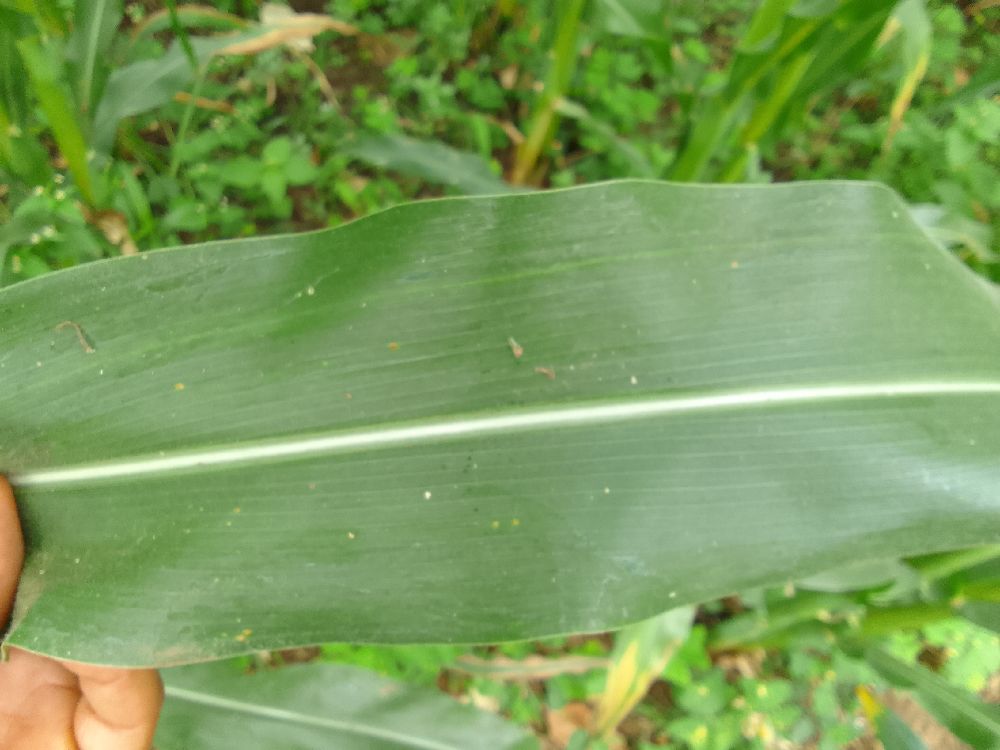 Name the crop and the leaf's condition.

maize, healthy
